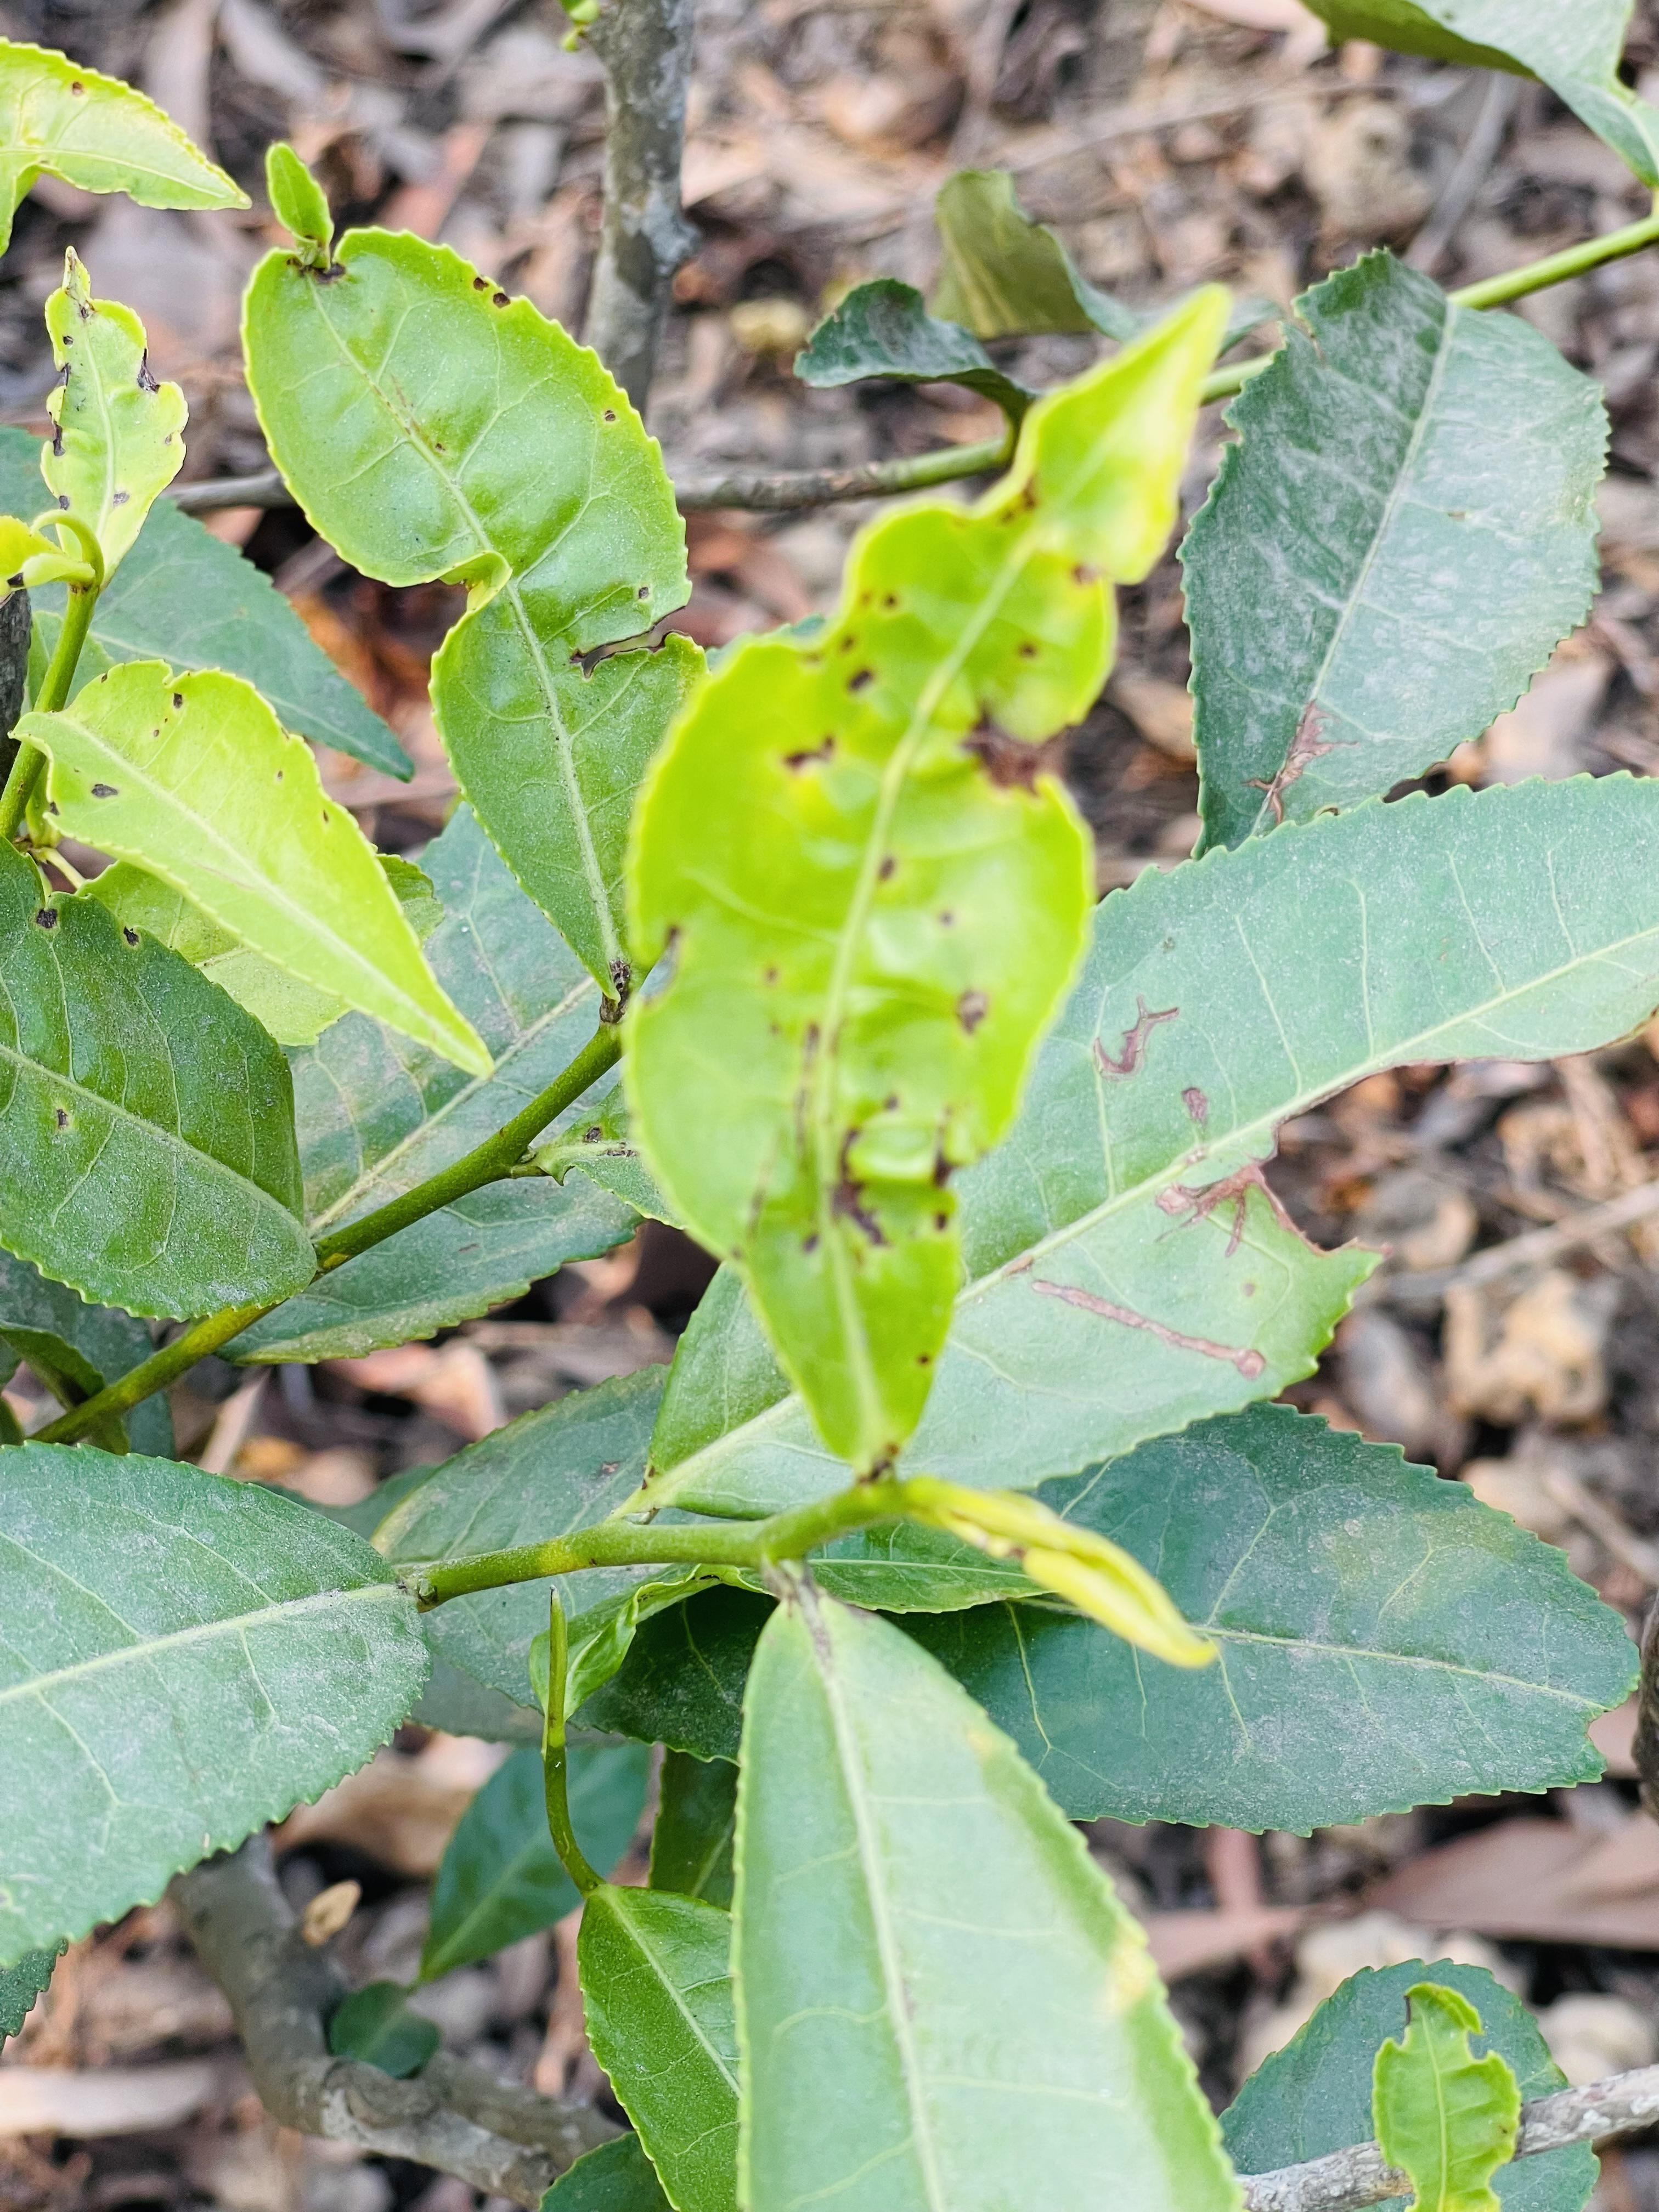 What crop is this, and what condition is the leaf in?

tea, helopeltis
